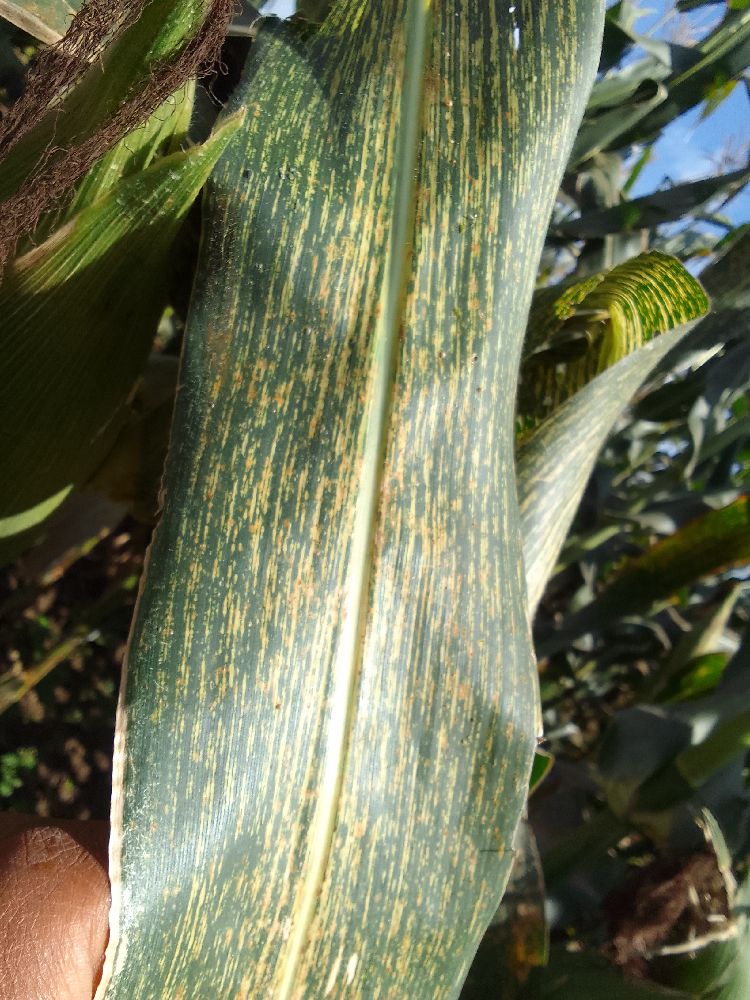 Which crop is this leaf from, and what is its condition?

maize, maize streak virus
